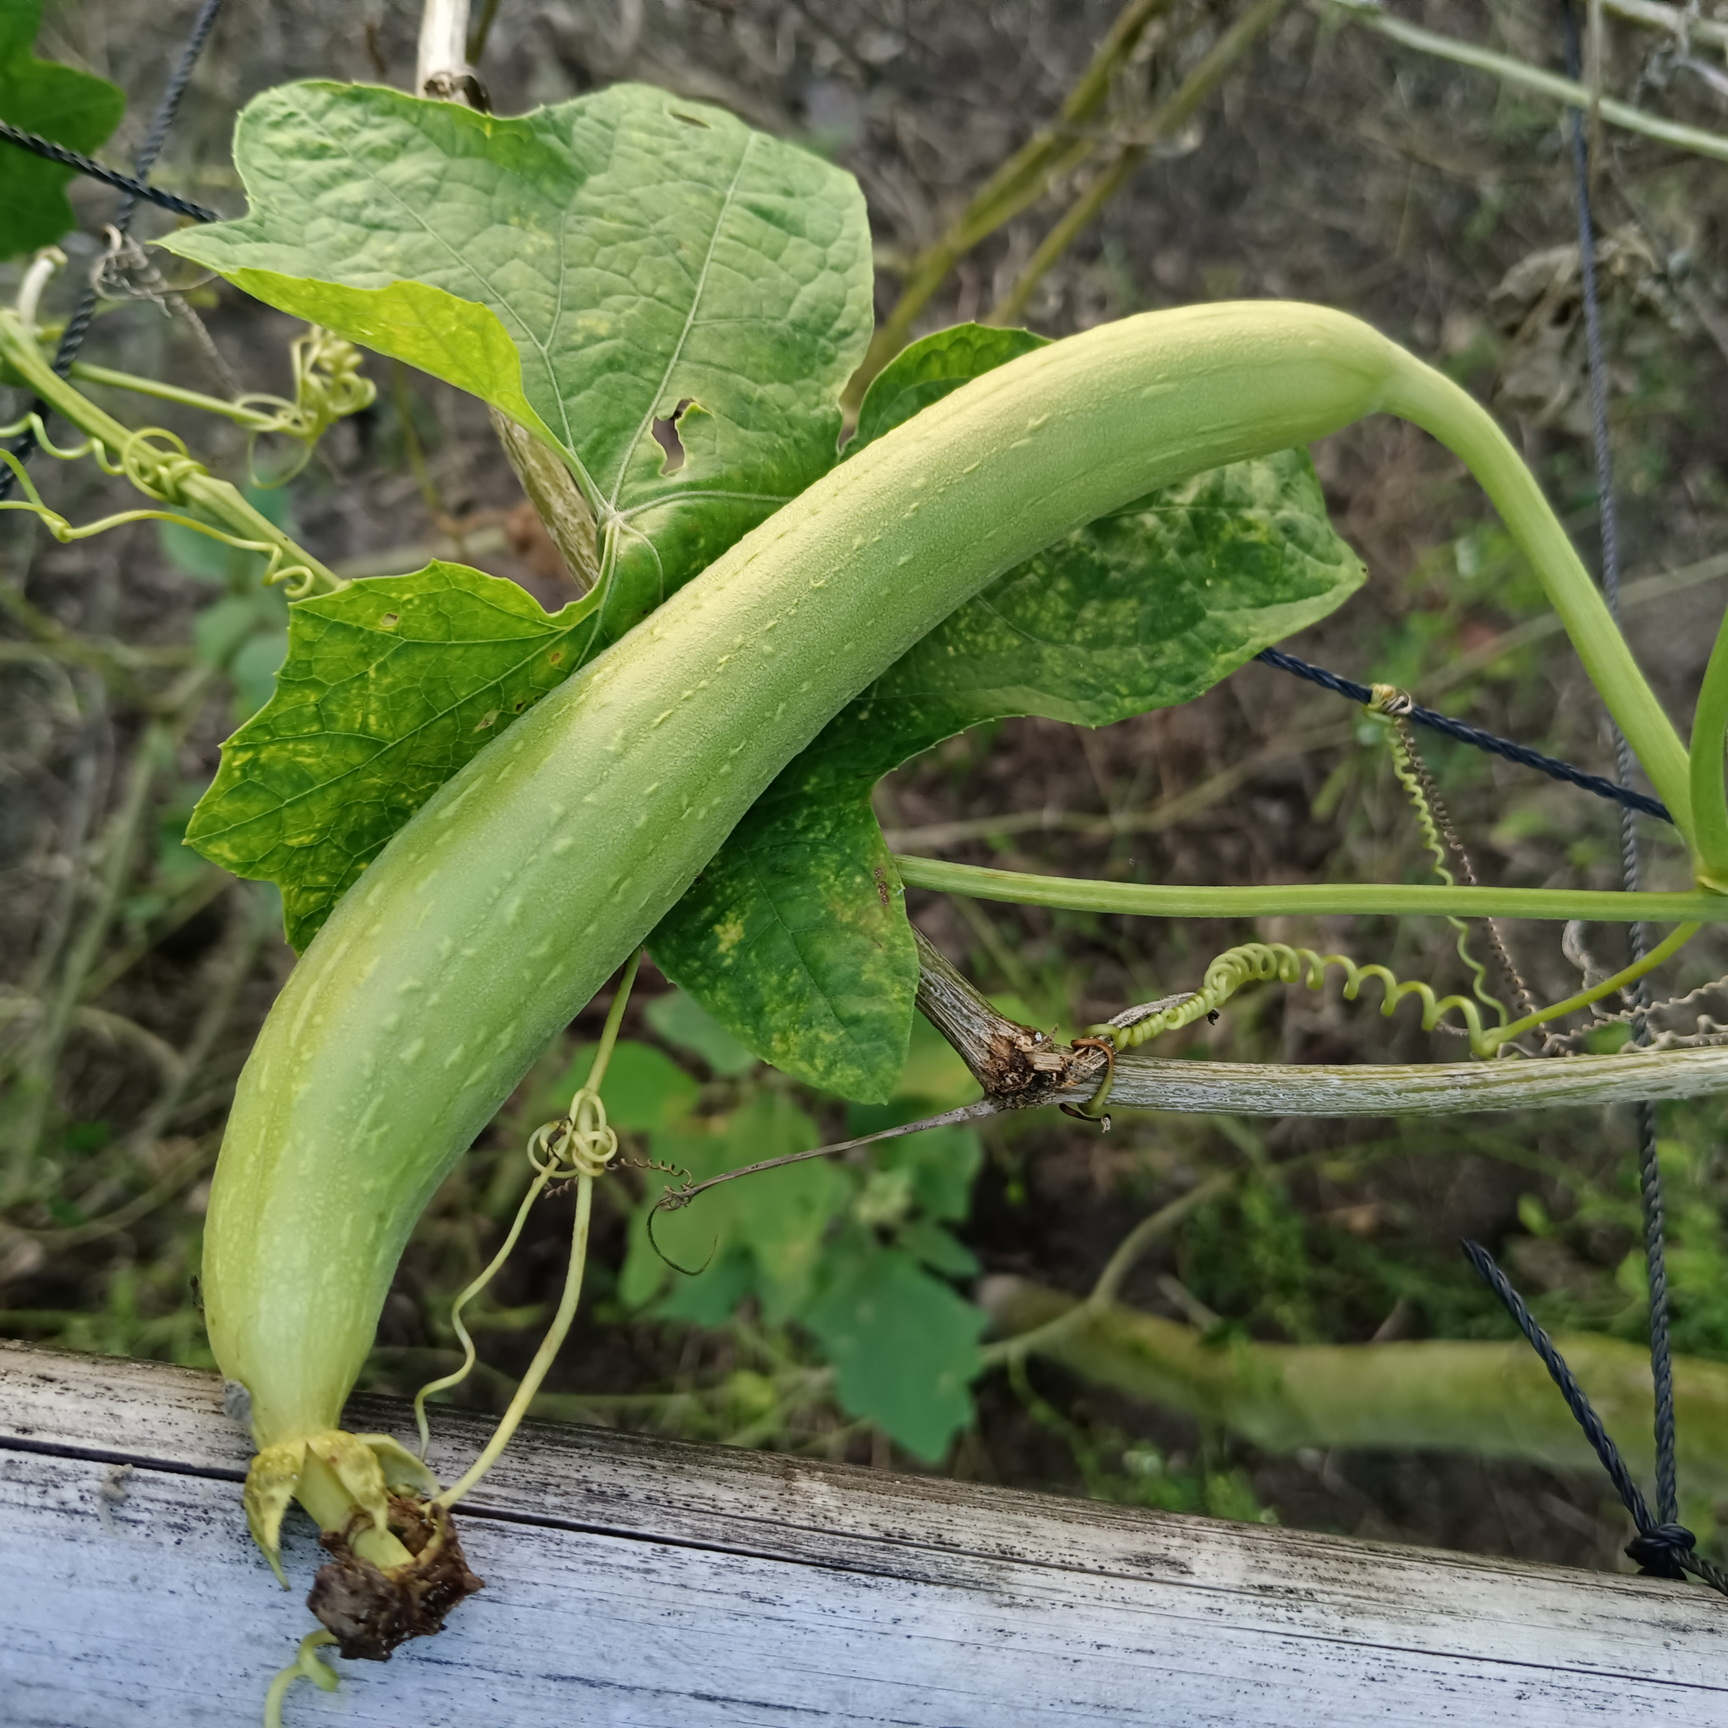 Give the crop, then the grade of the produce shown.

luffa, fresh
